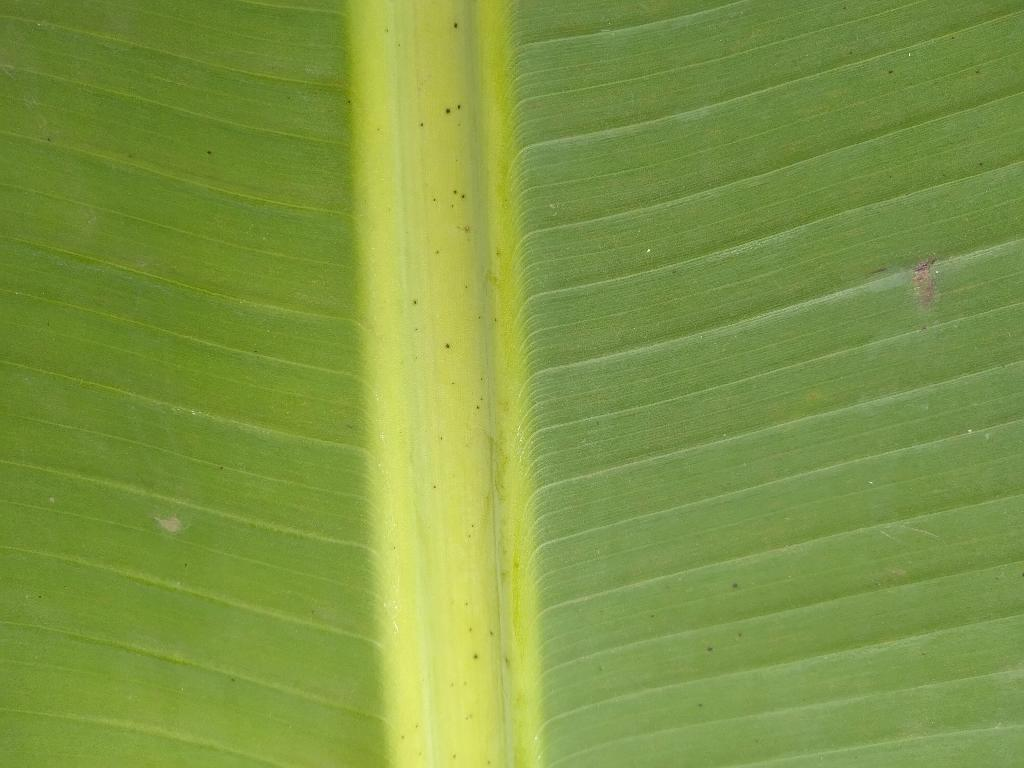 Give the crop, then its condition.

banana, healthy
